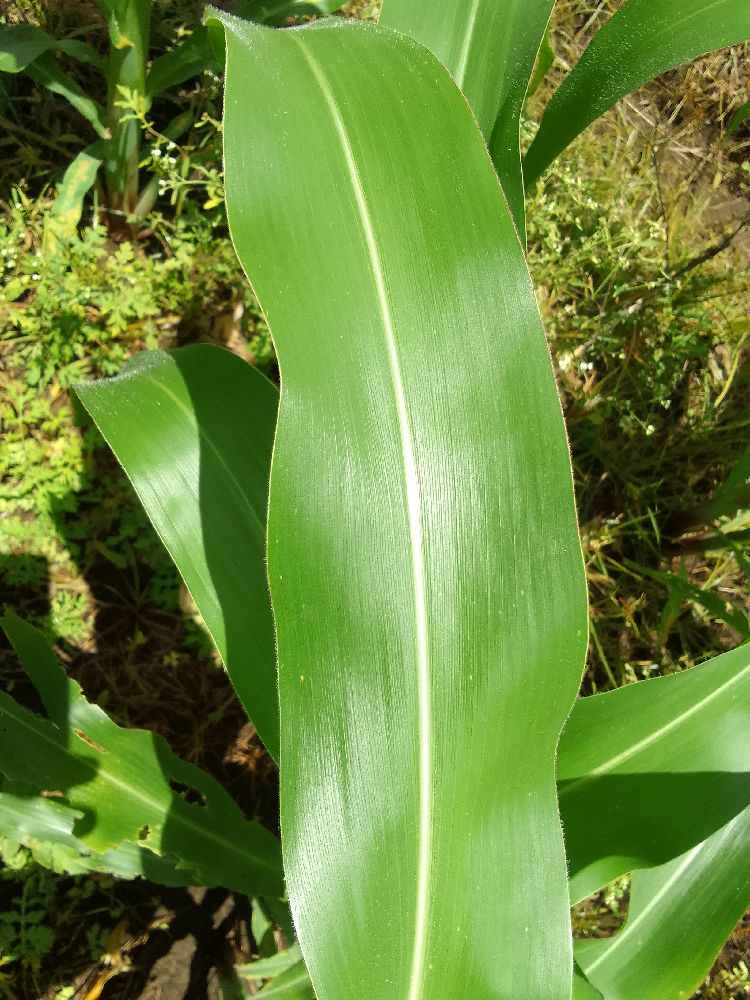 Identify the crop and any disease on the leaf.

maize, healthy
